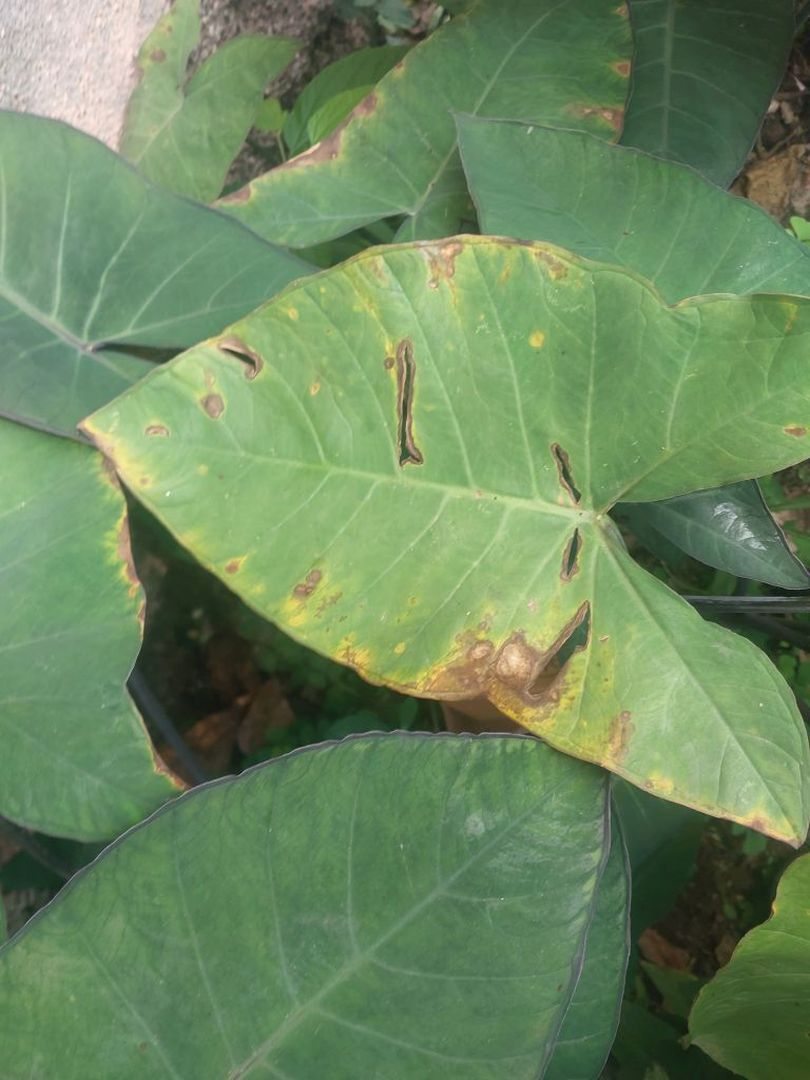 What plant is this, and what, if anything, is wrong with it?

taro, leaf blight
